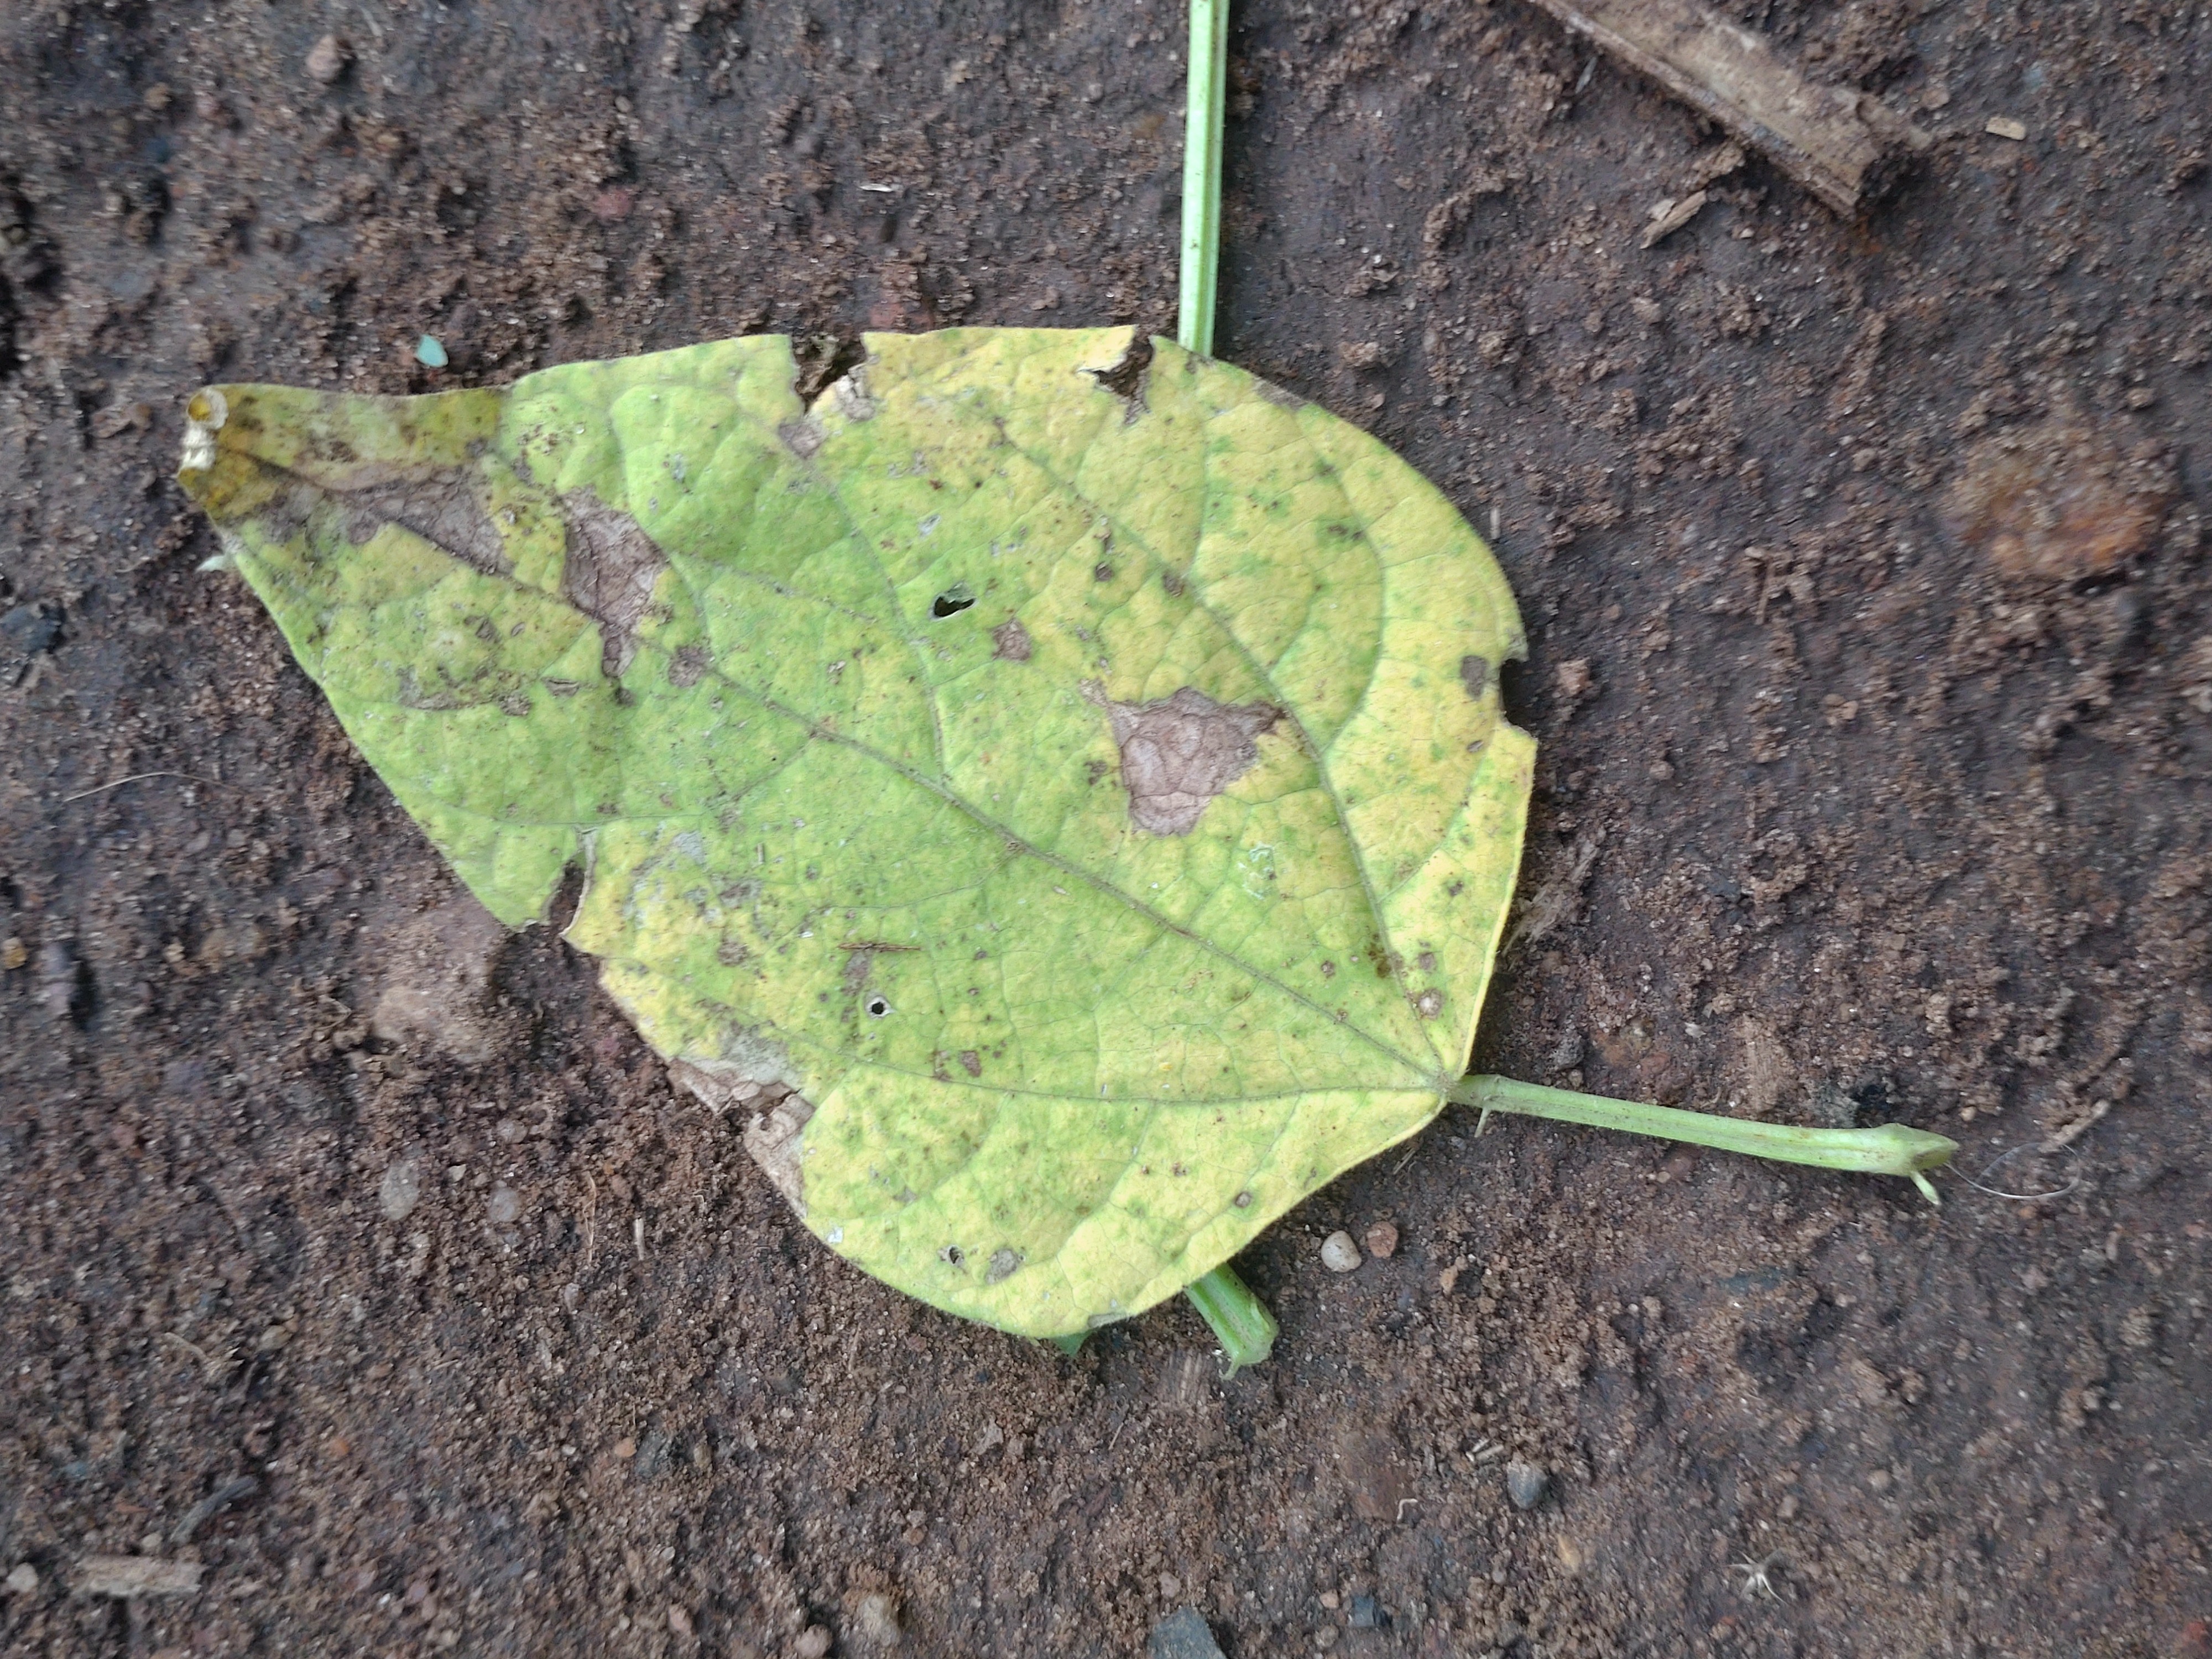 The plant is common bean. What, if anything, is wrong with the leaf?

anthracnose
